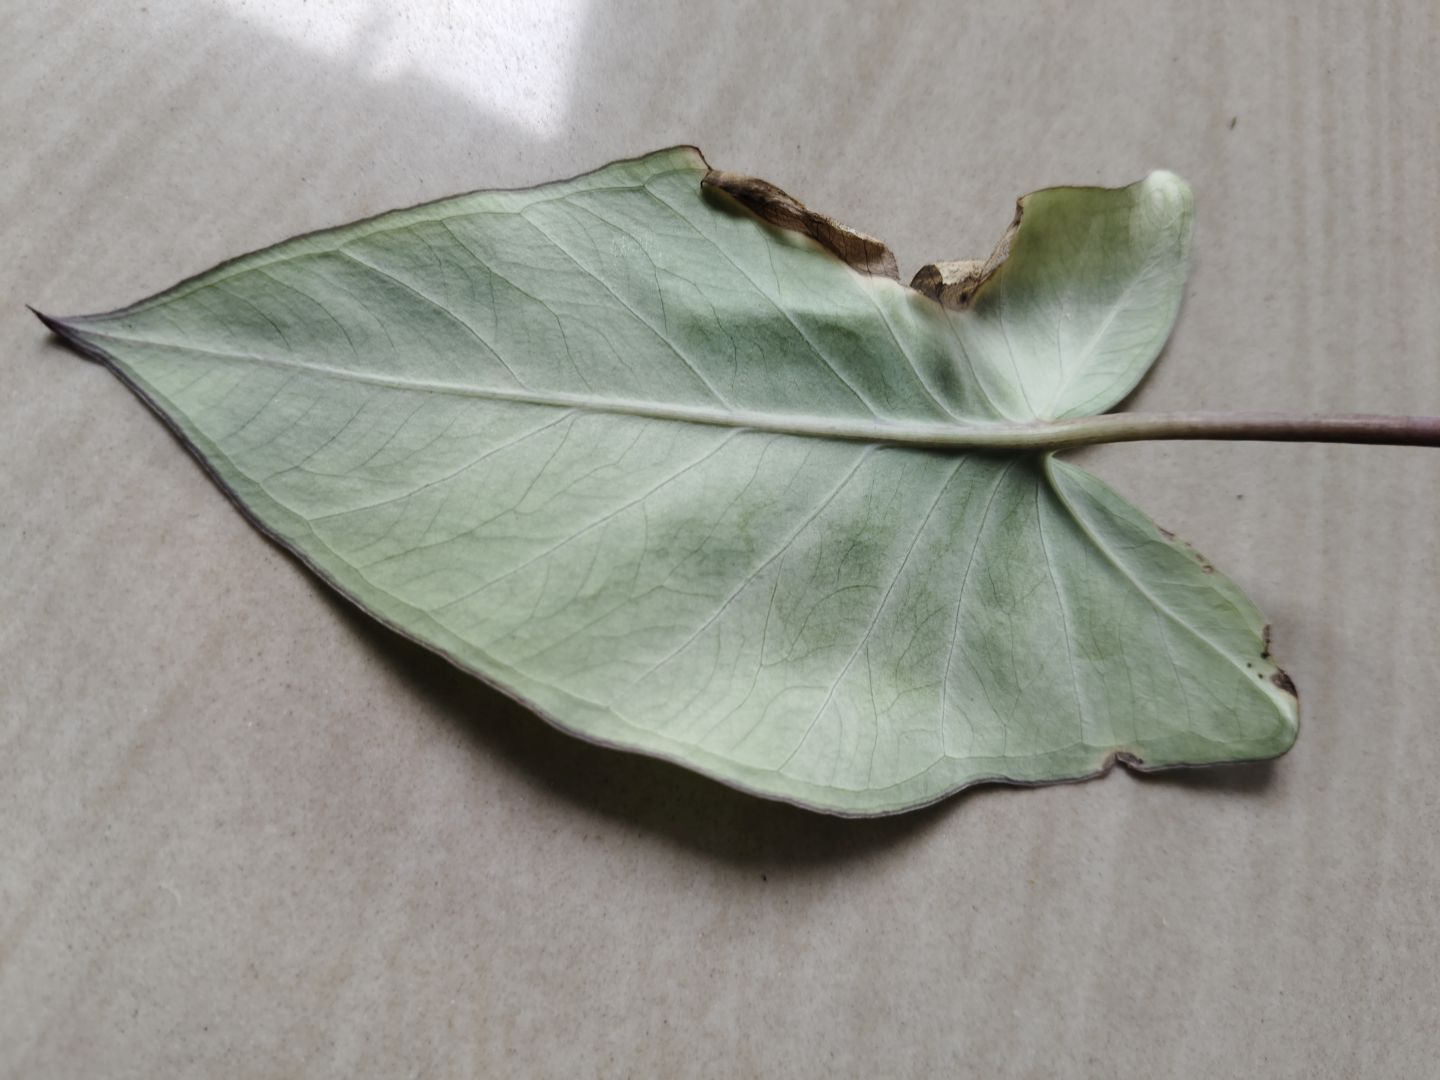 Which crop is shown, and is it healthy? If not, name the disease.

taro, leaf blight
